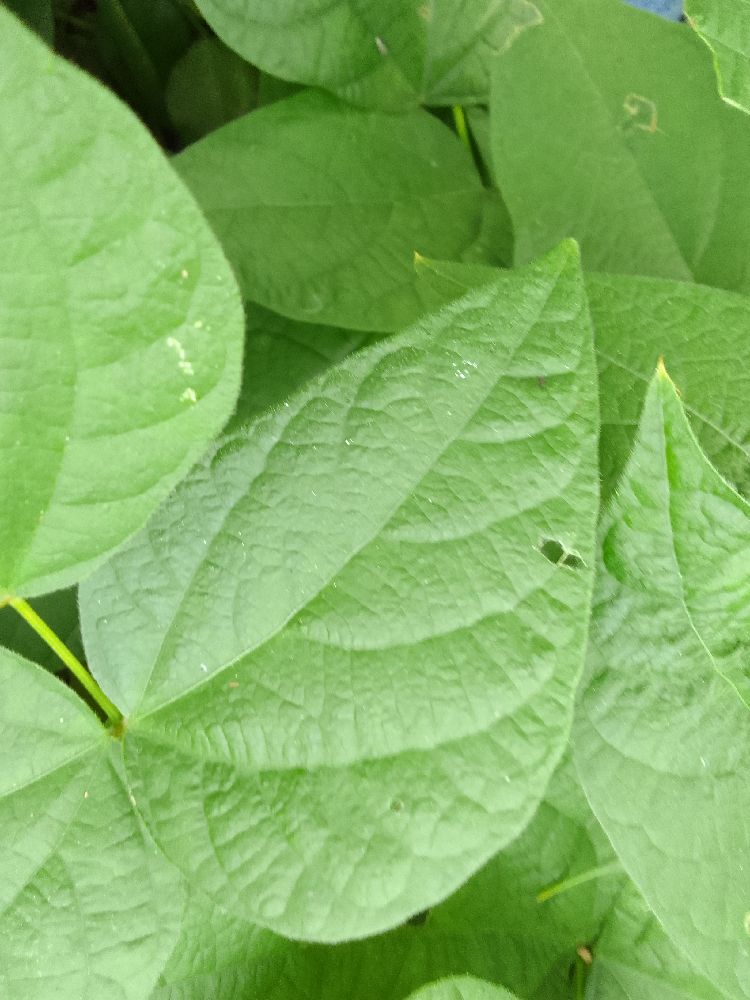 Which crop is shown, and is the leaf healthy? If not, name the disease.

common bean, healthy
